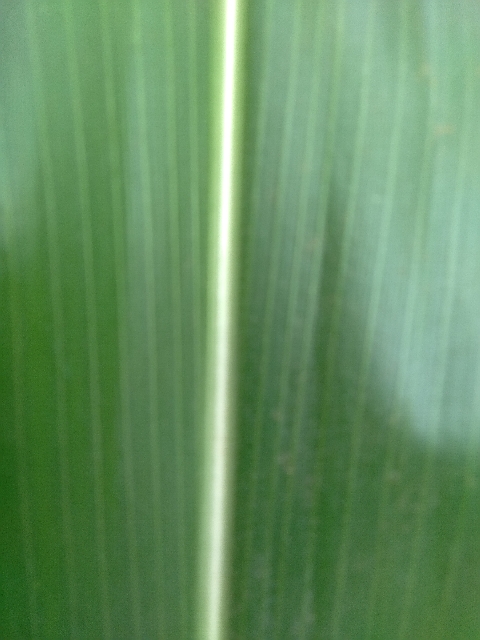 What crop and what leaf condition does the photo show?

maize, healthy
